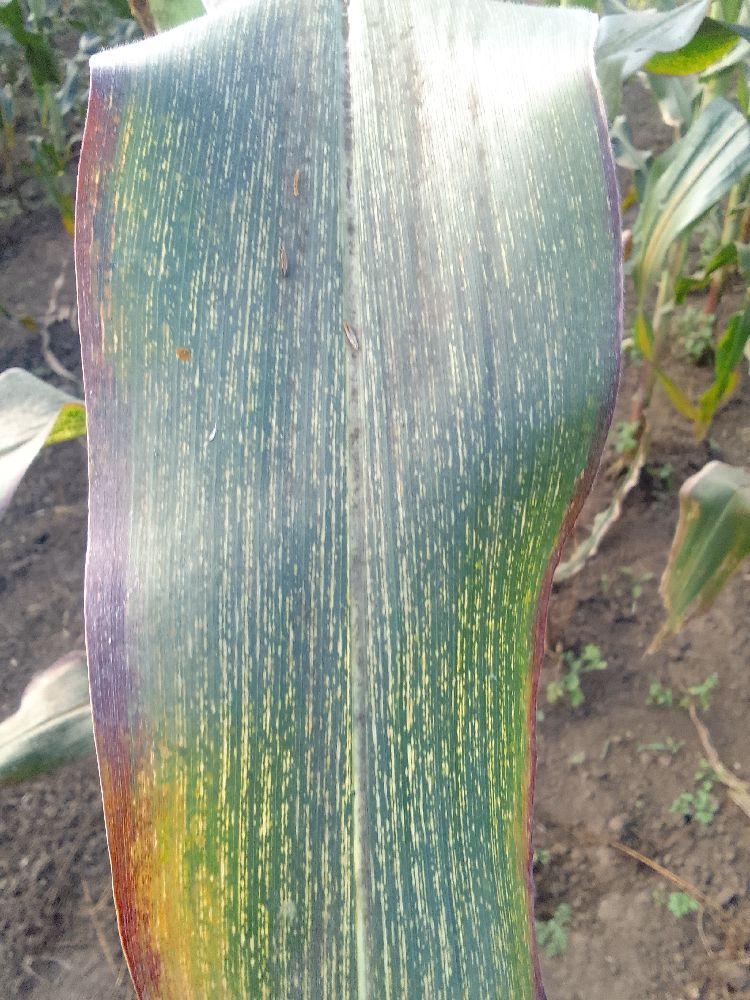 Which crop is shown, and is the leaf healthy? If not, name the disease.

maize, maize streak virus
